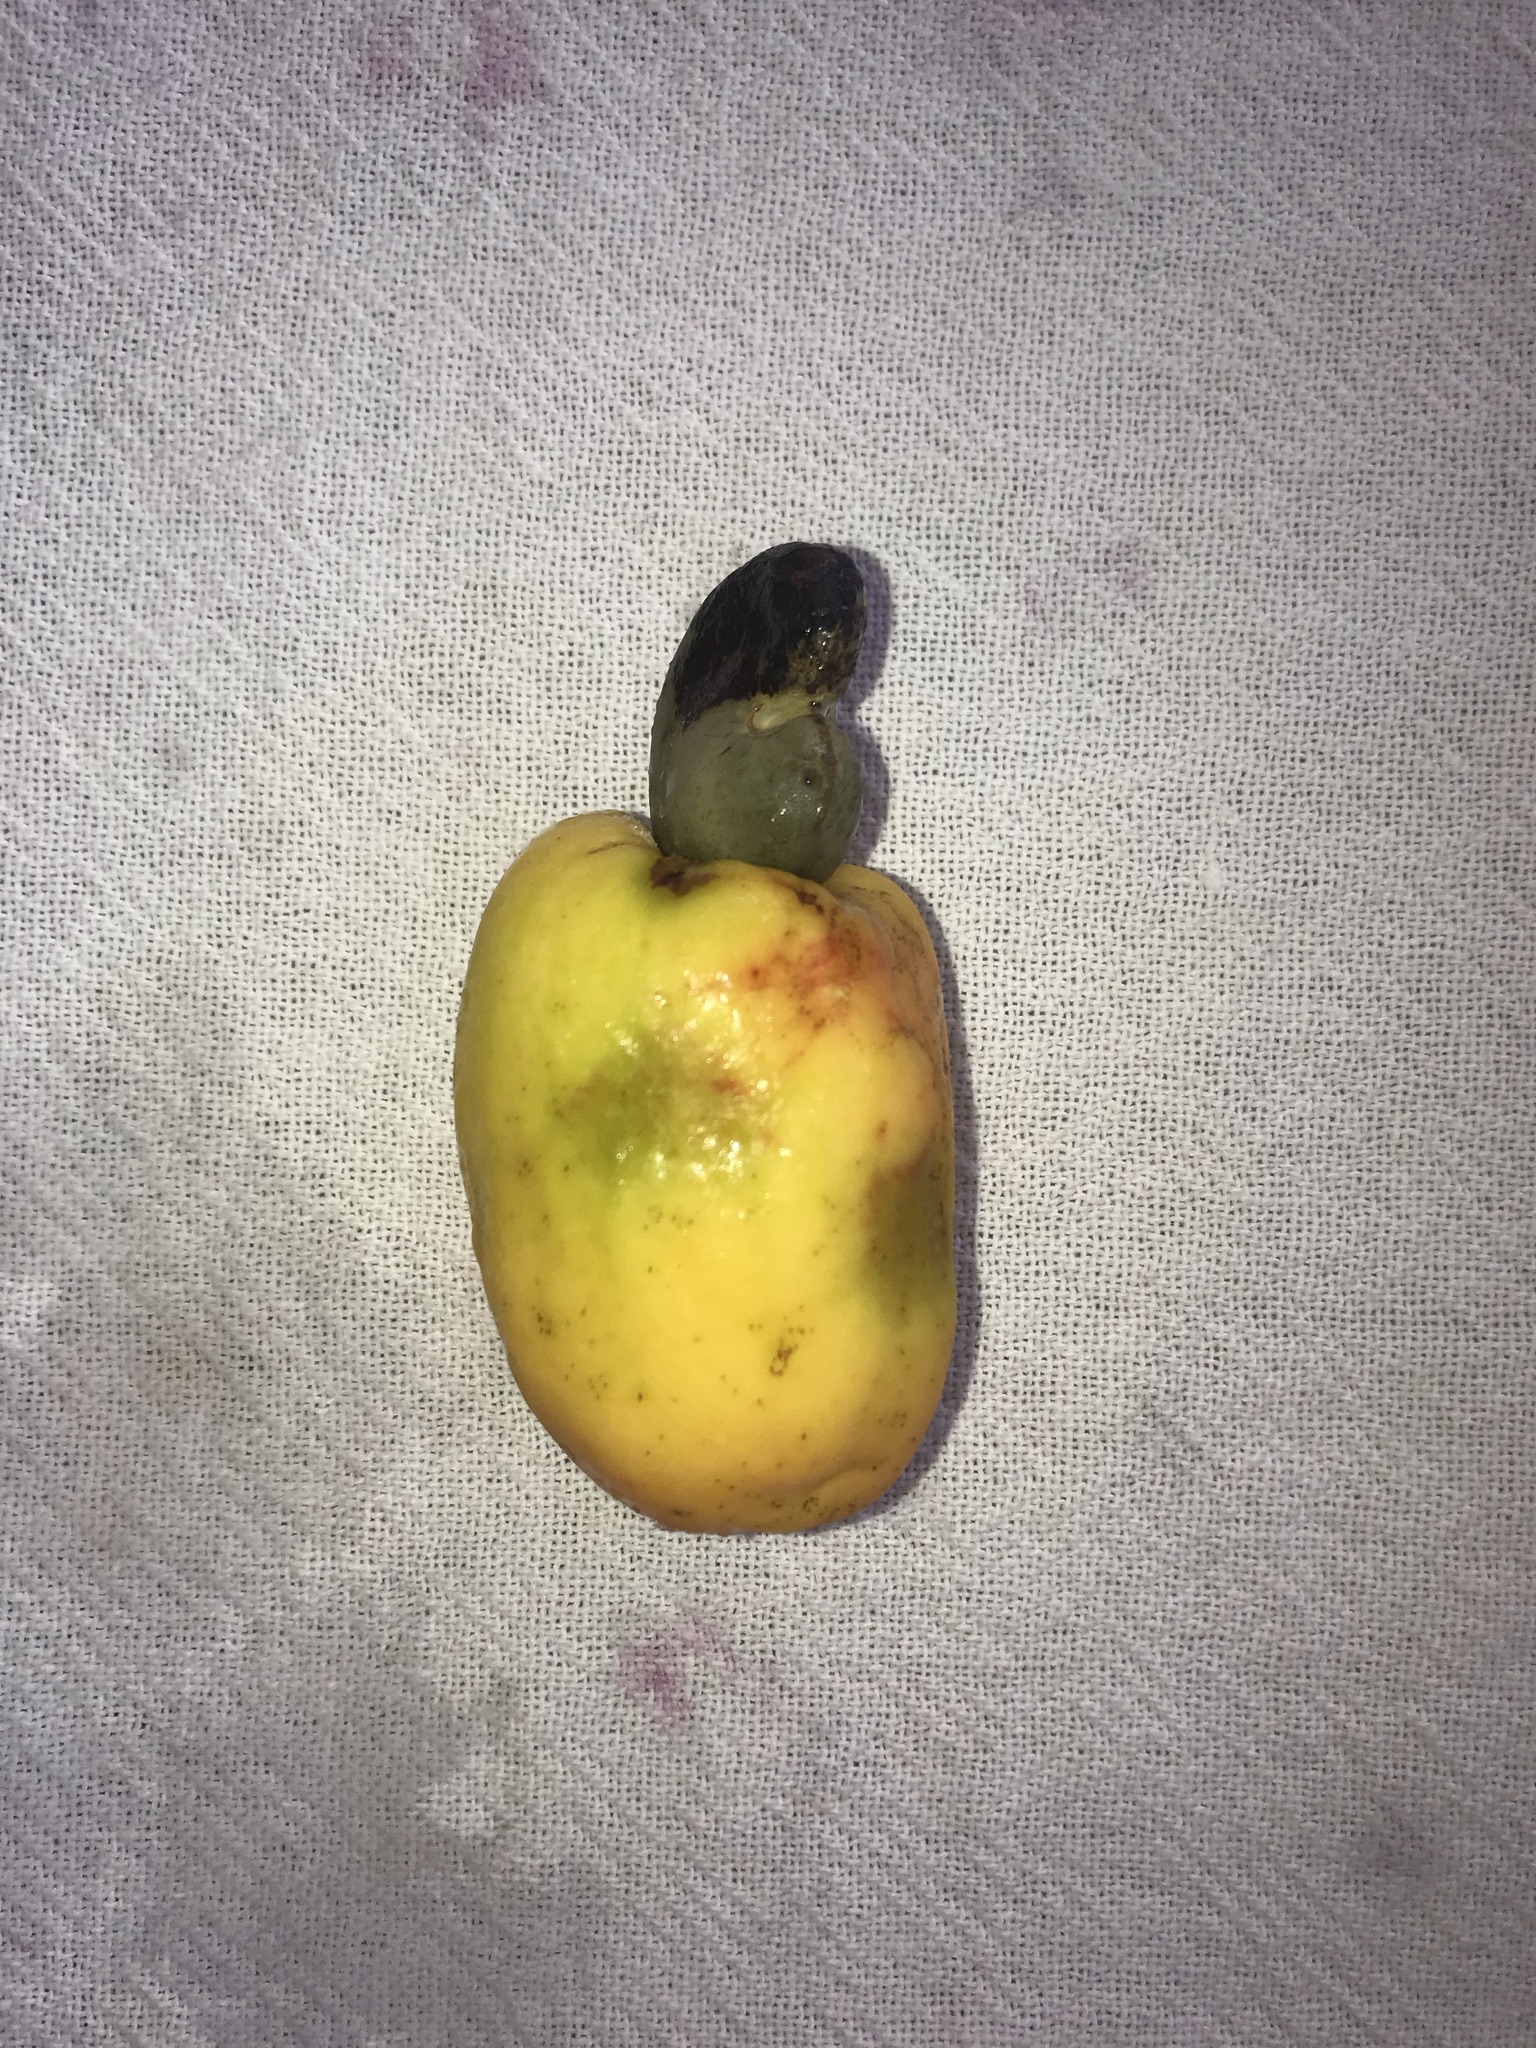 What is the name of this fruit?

caju amarelo
